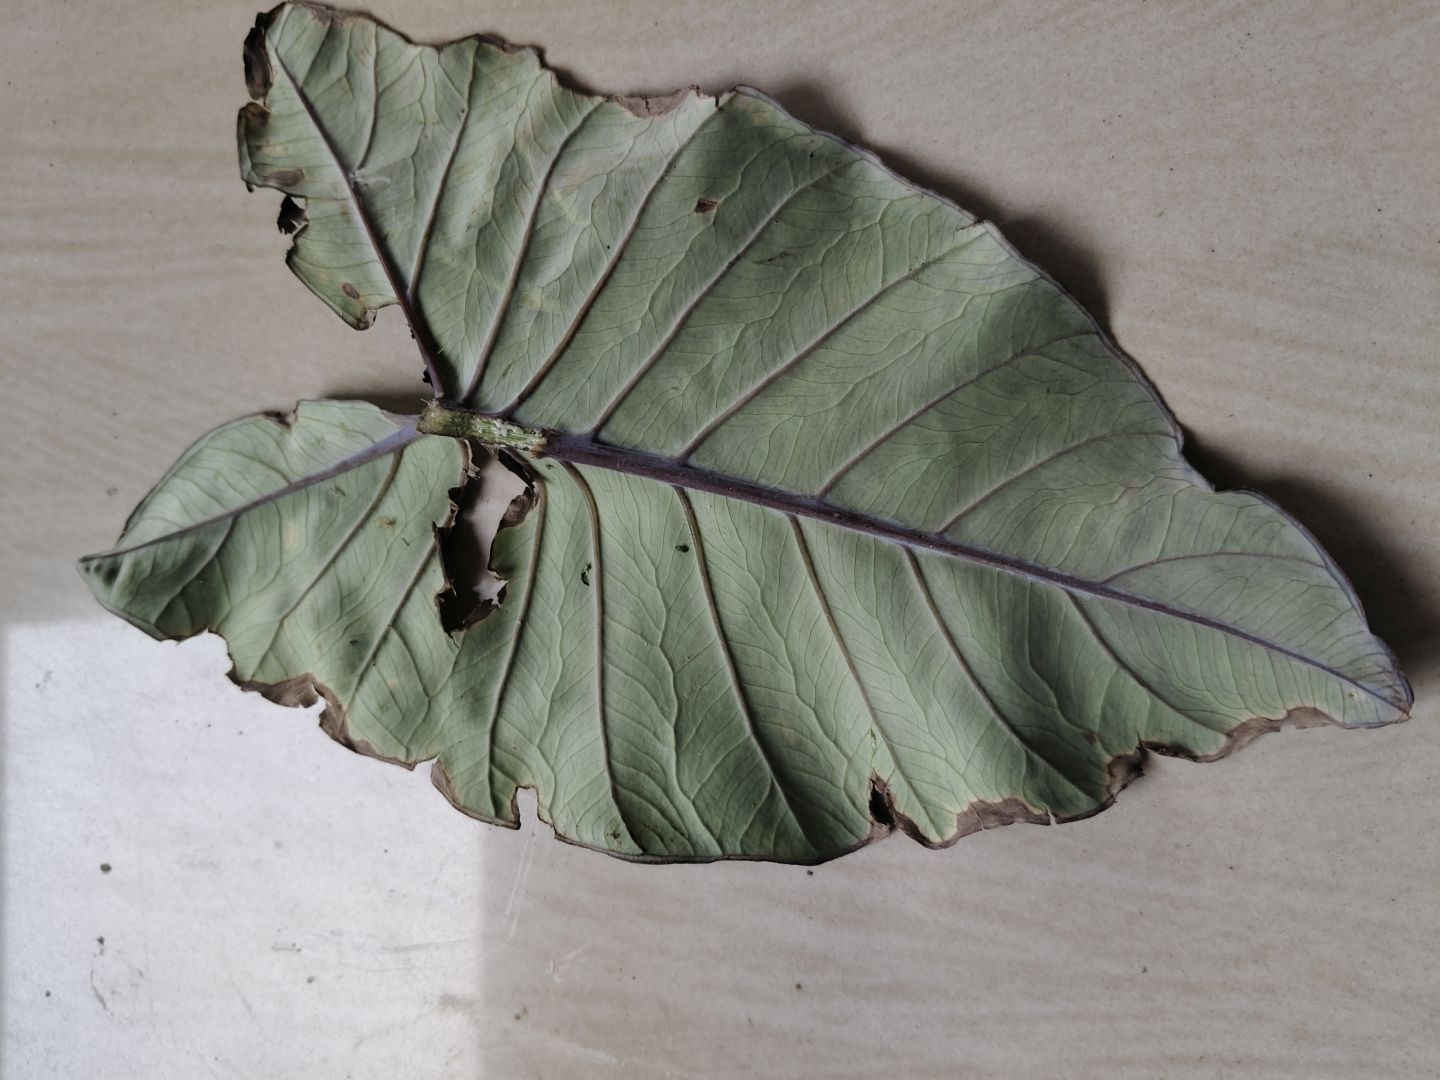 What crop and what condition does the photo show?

taro, leaf blight
